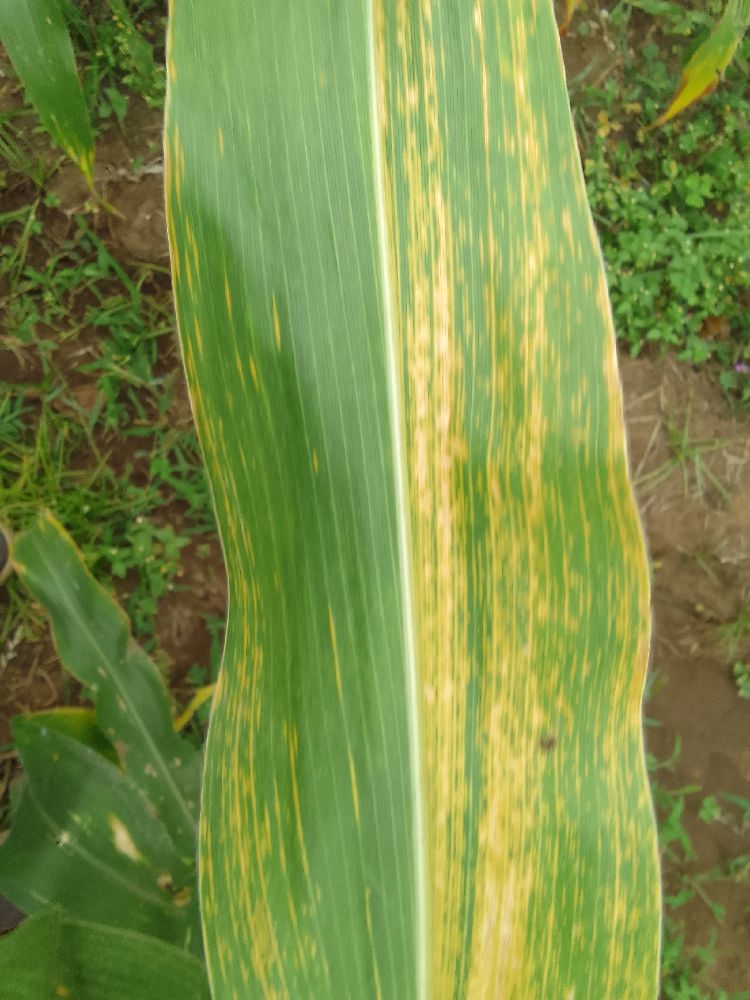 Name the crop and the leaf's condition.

maize, maize lethal necrosis
